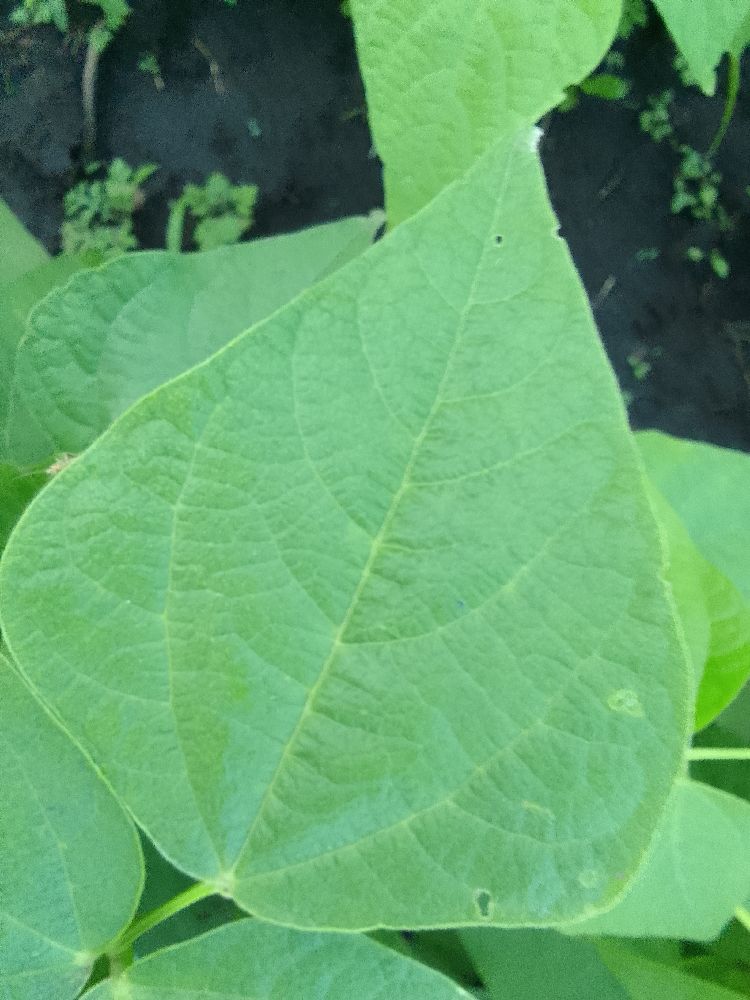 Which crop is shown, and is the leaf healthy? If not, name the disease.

common bean, healthy
